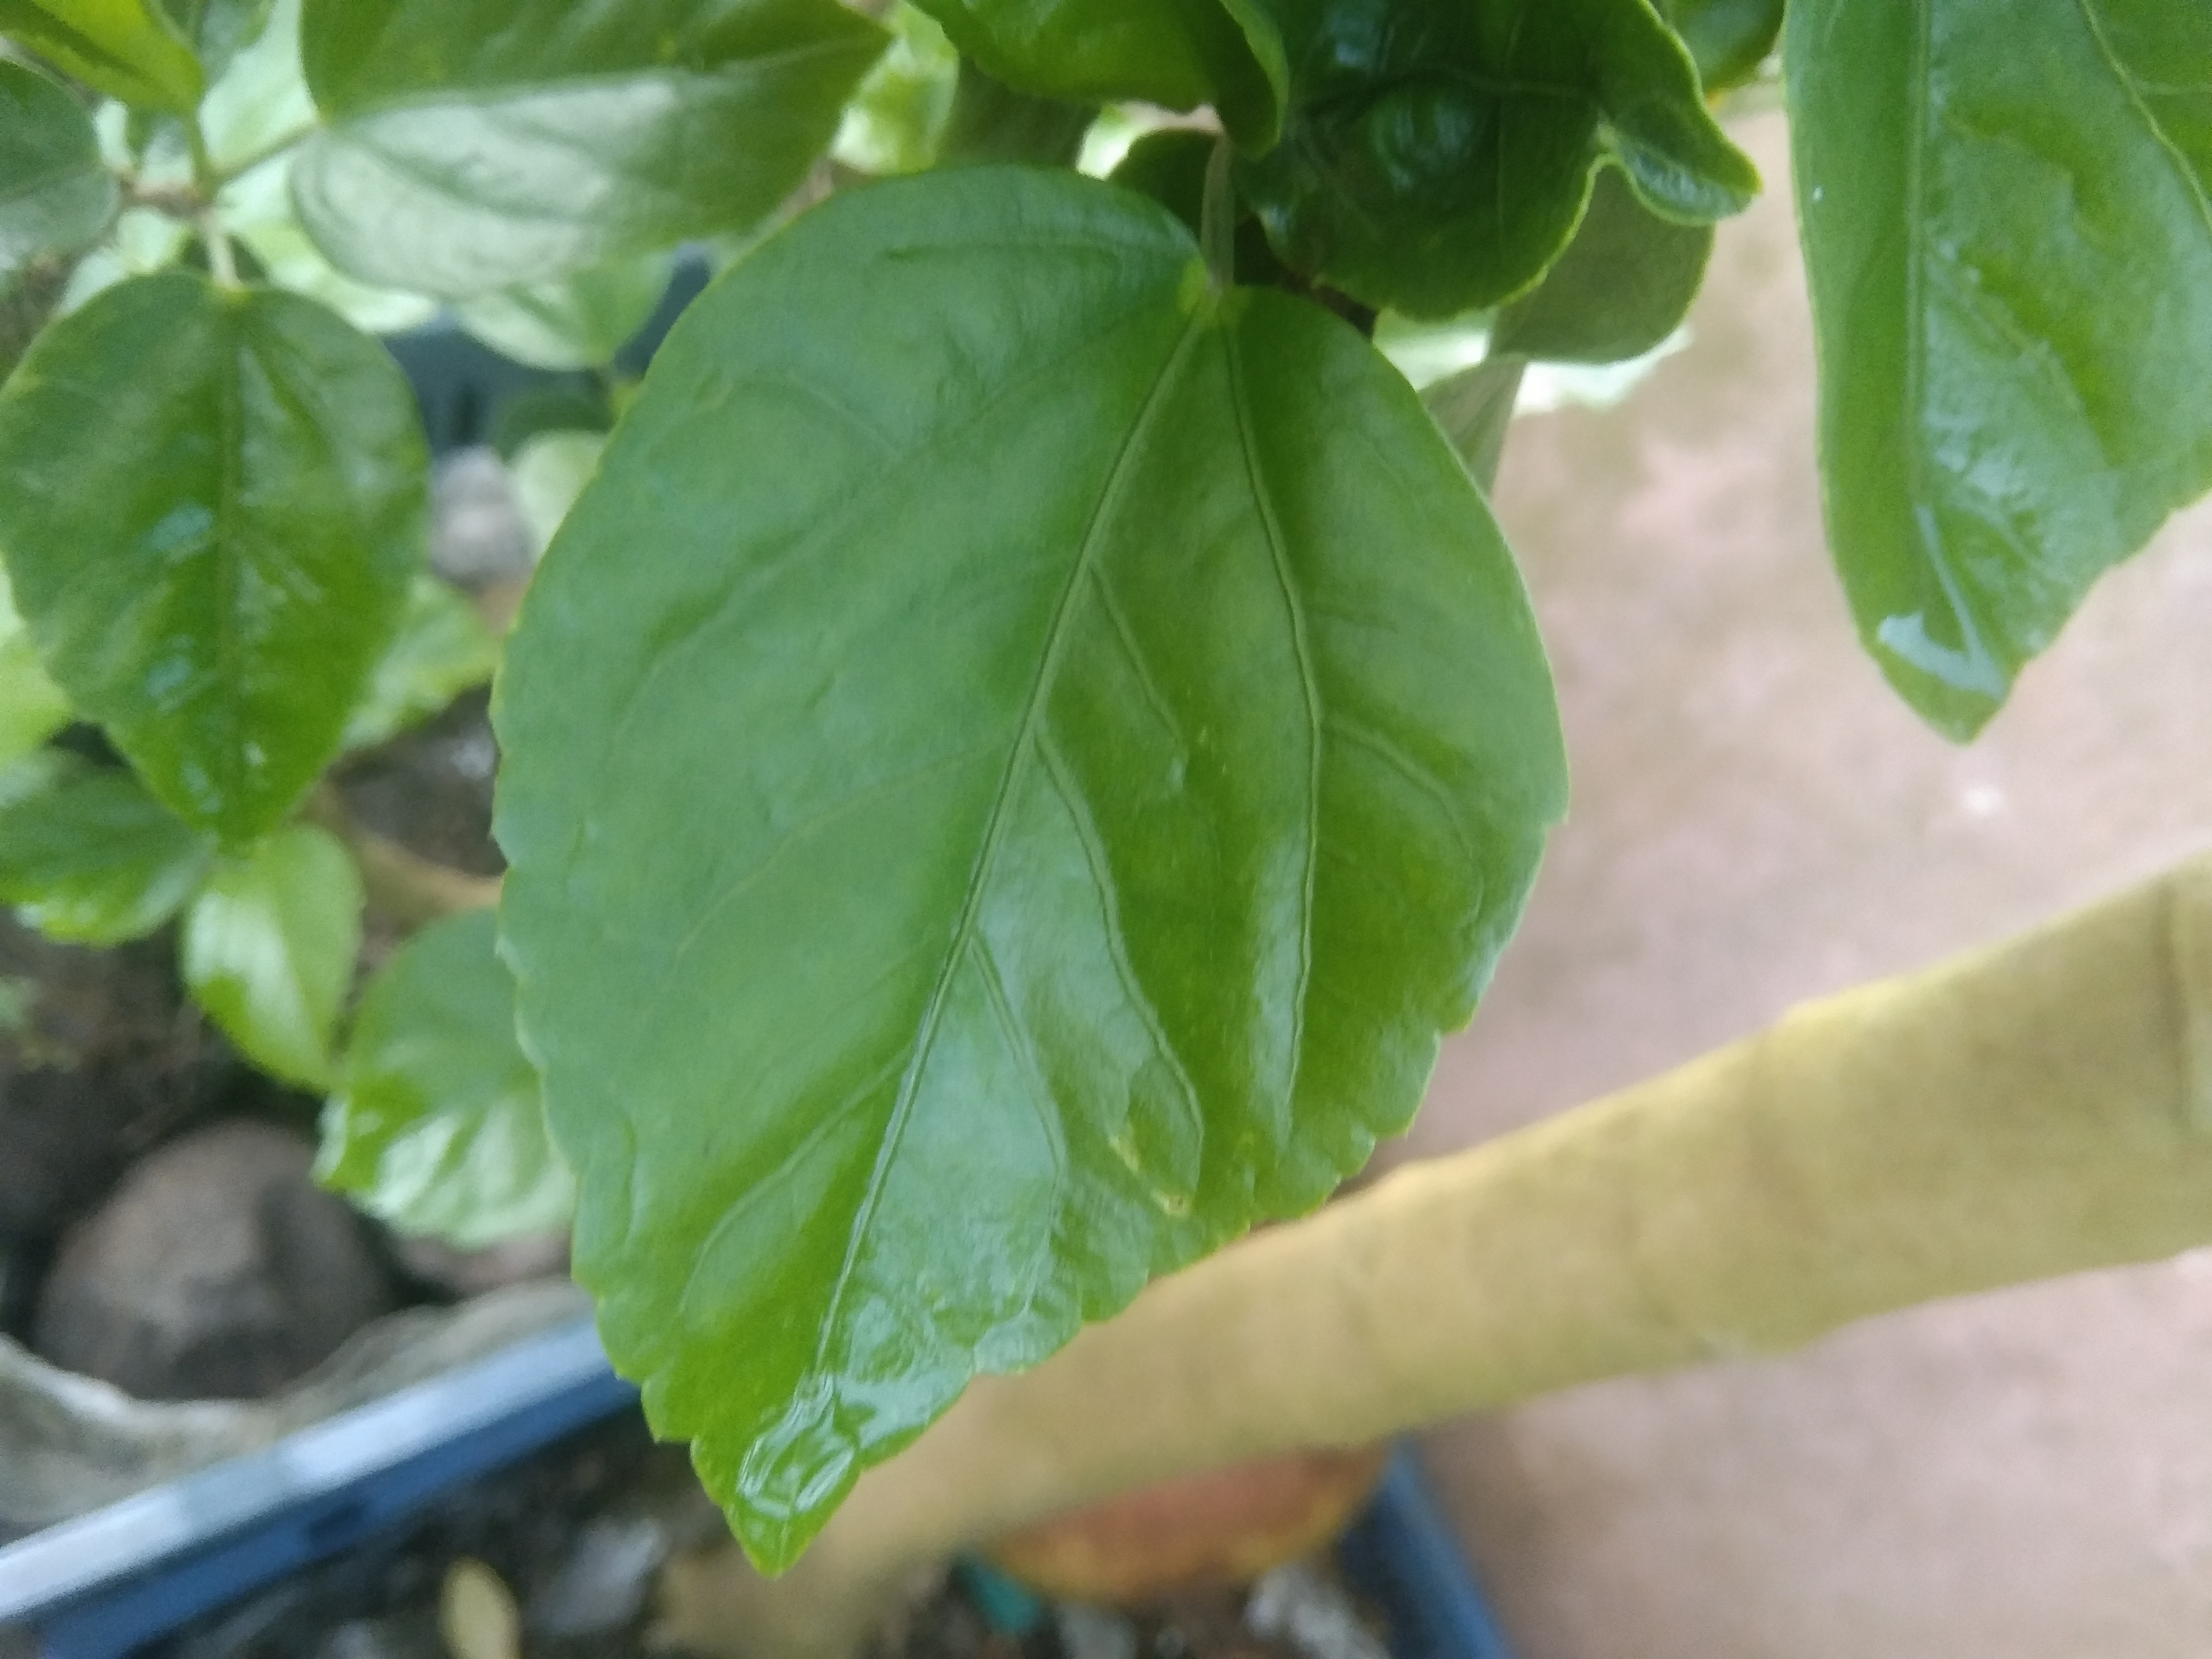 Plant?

hibiscus
